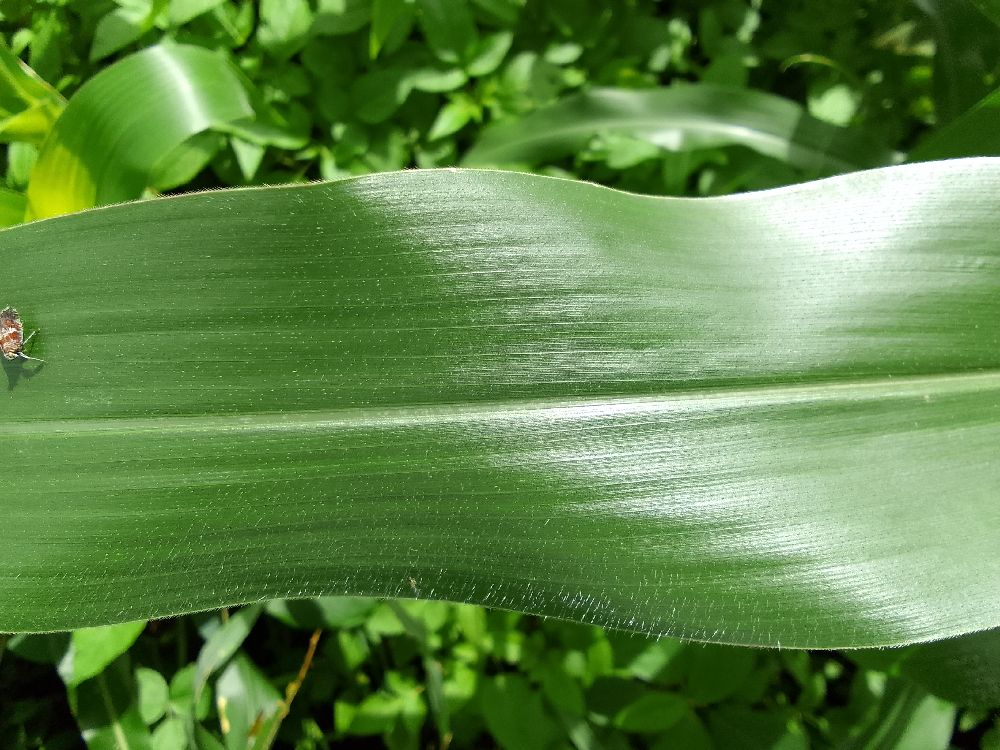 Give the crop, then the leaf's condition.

maize, healthy
